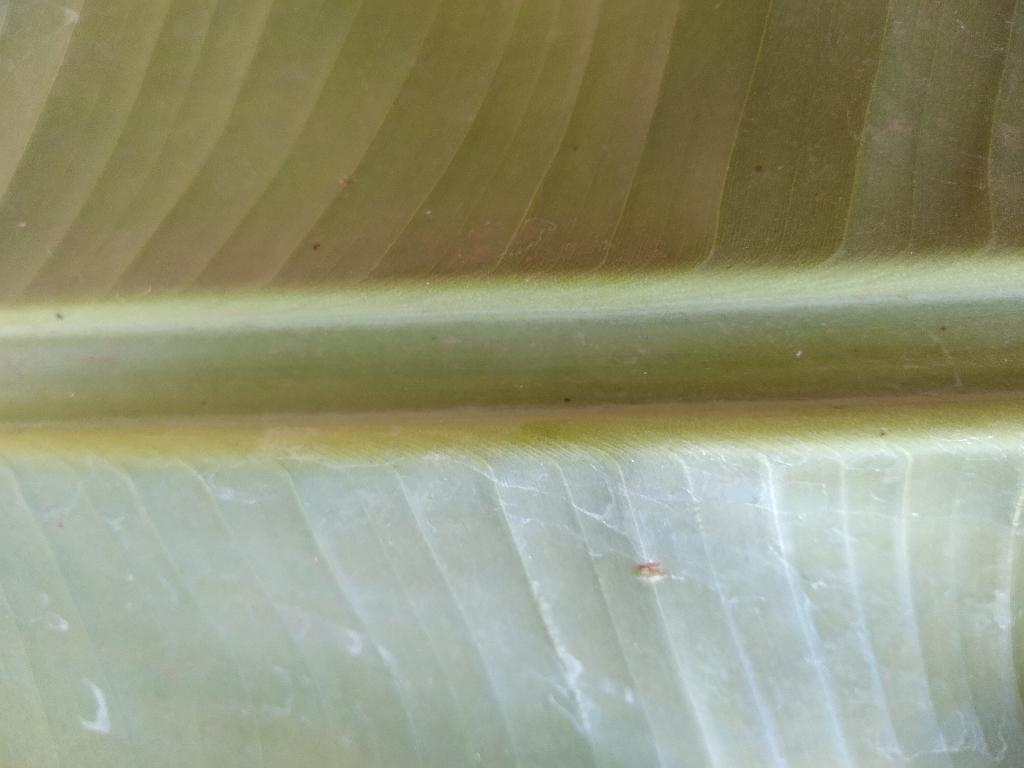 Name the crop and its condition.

banana, healthy
